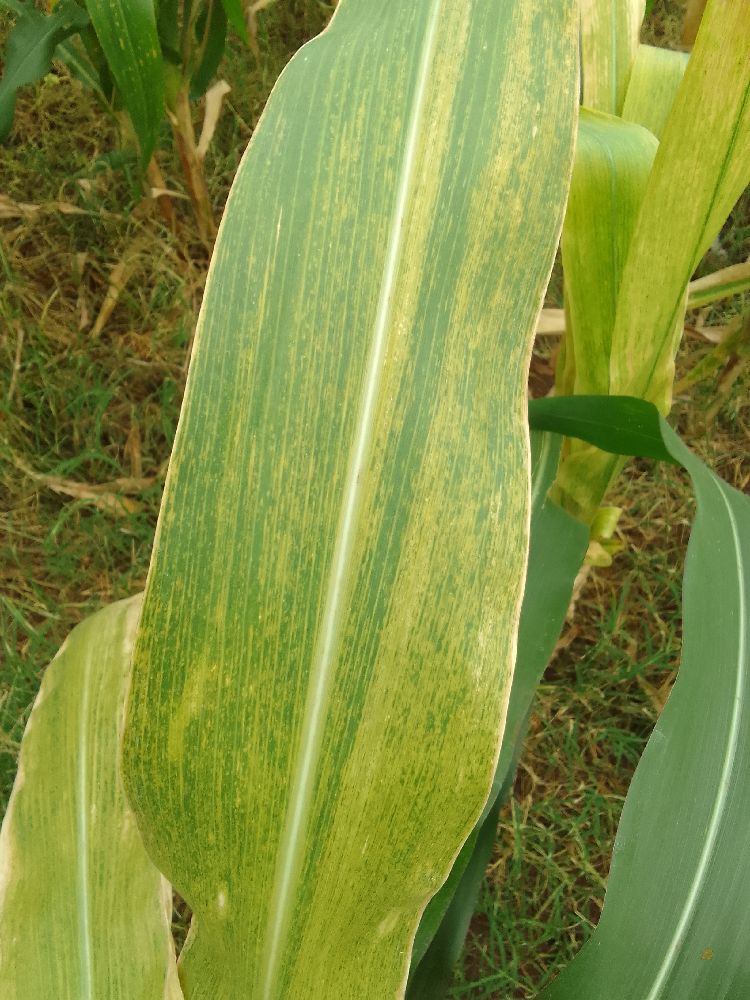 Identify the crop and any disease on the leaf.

maize, maize lethal necrosis
